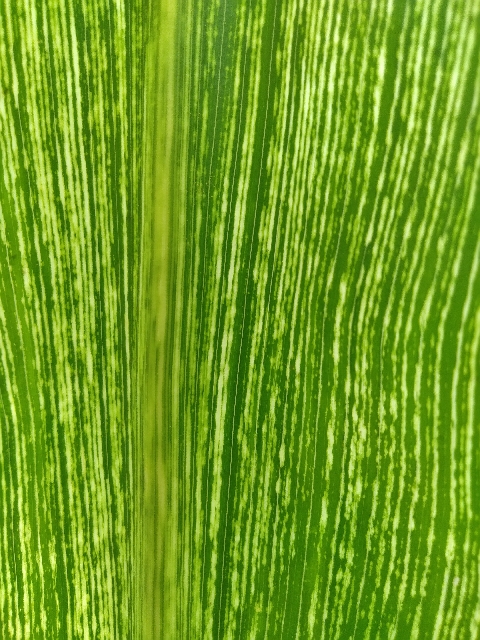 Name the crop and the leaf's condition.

maize, maize streak virus
